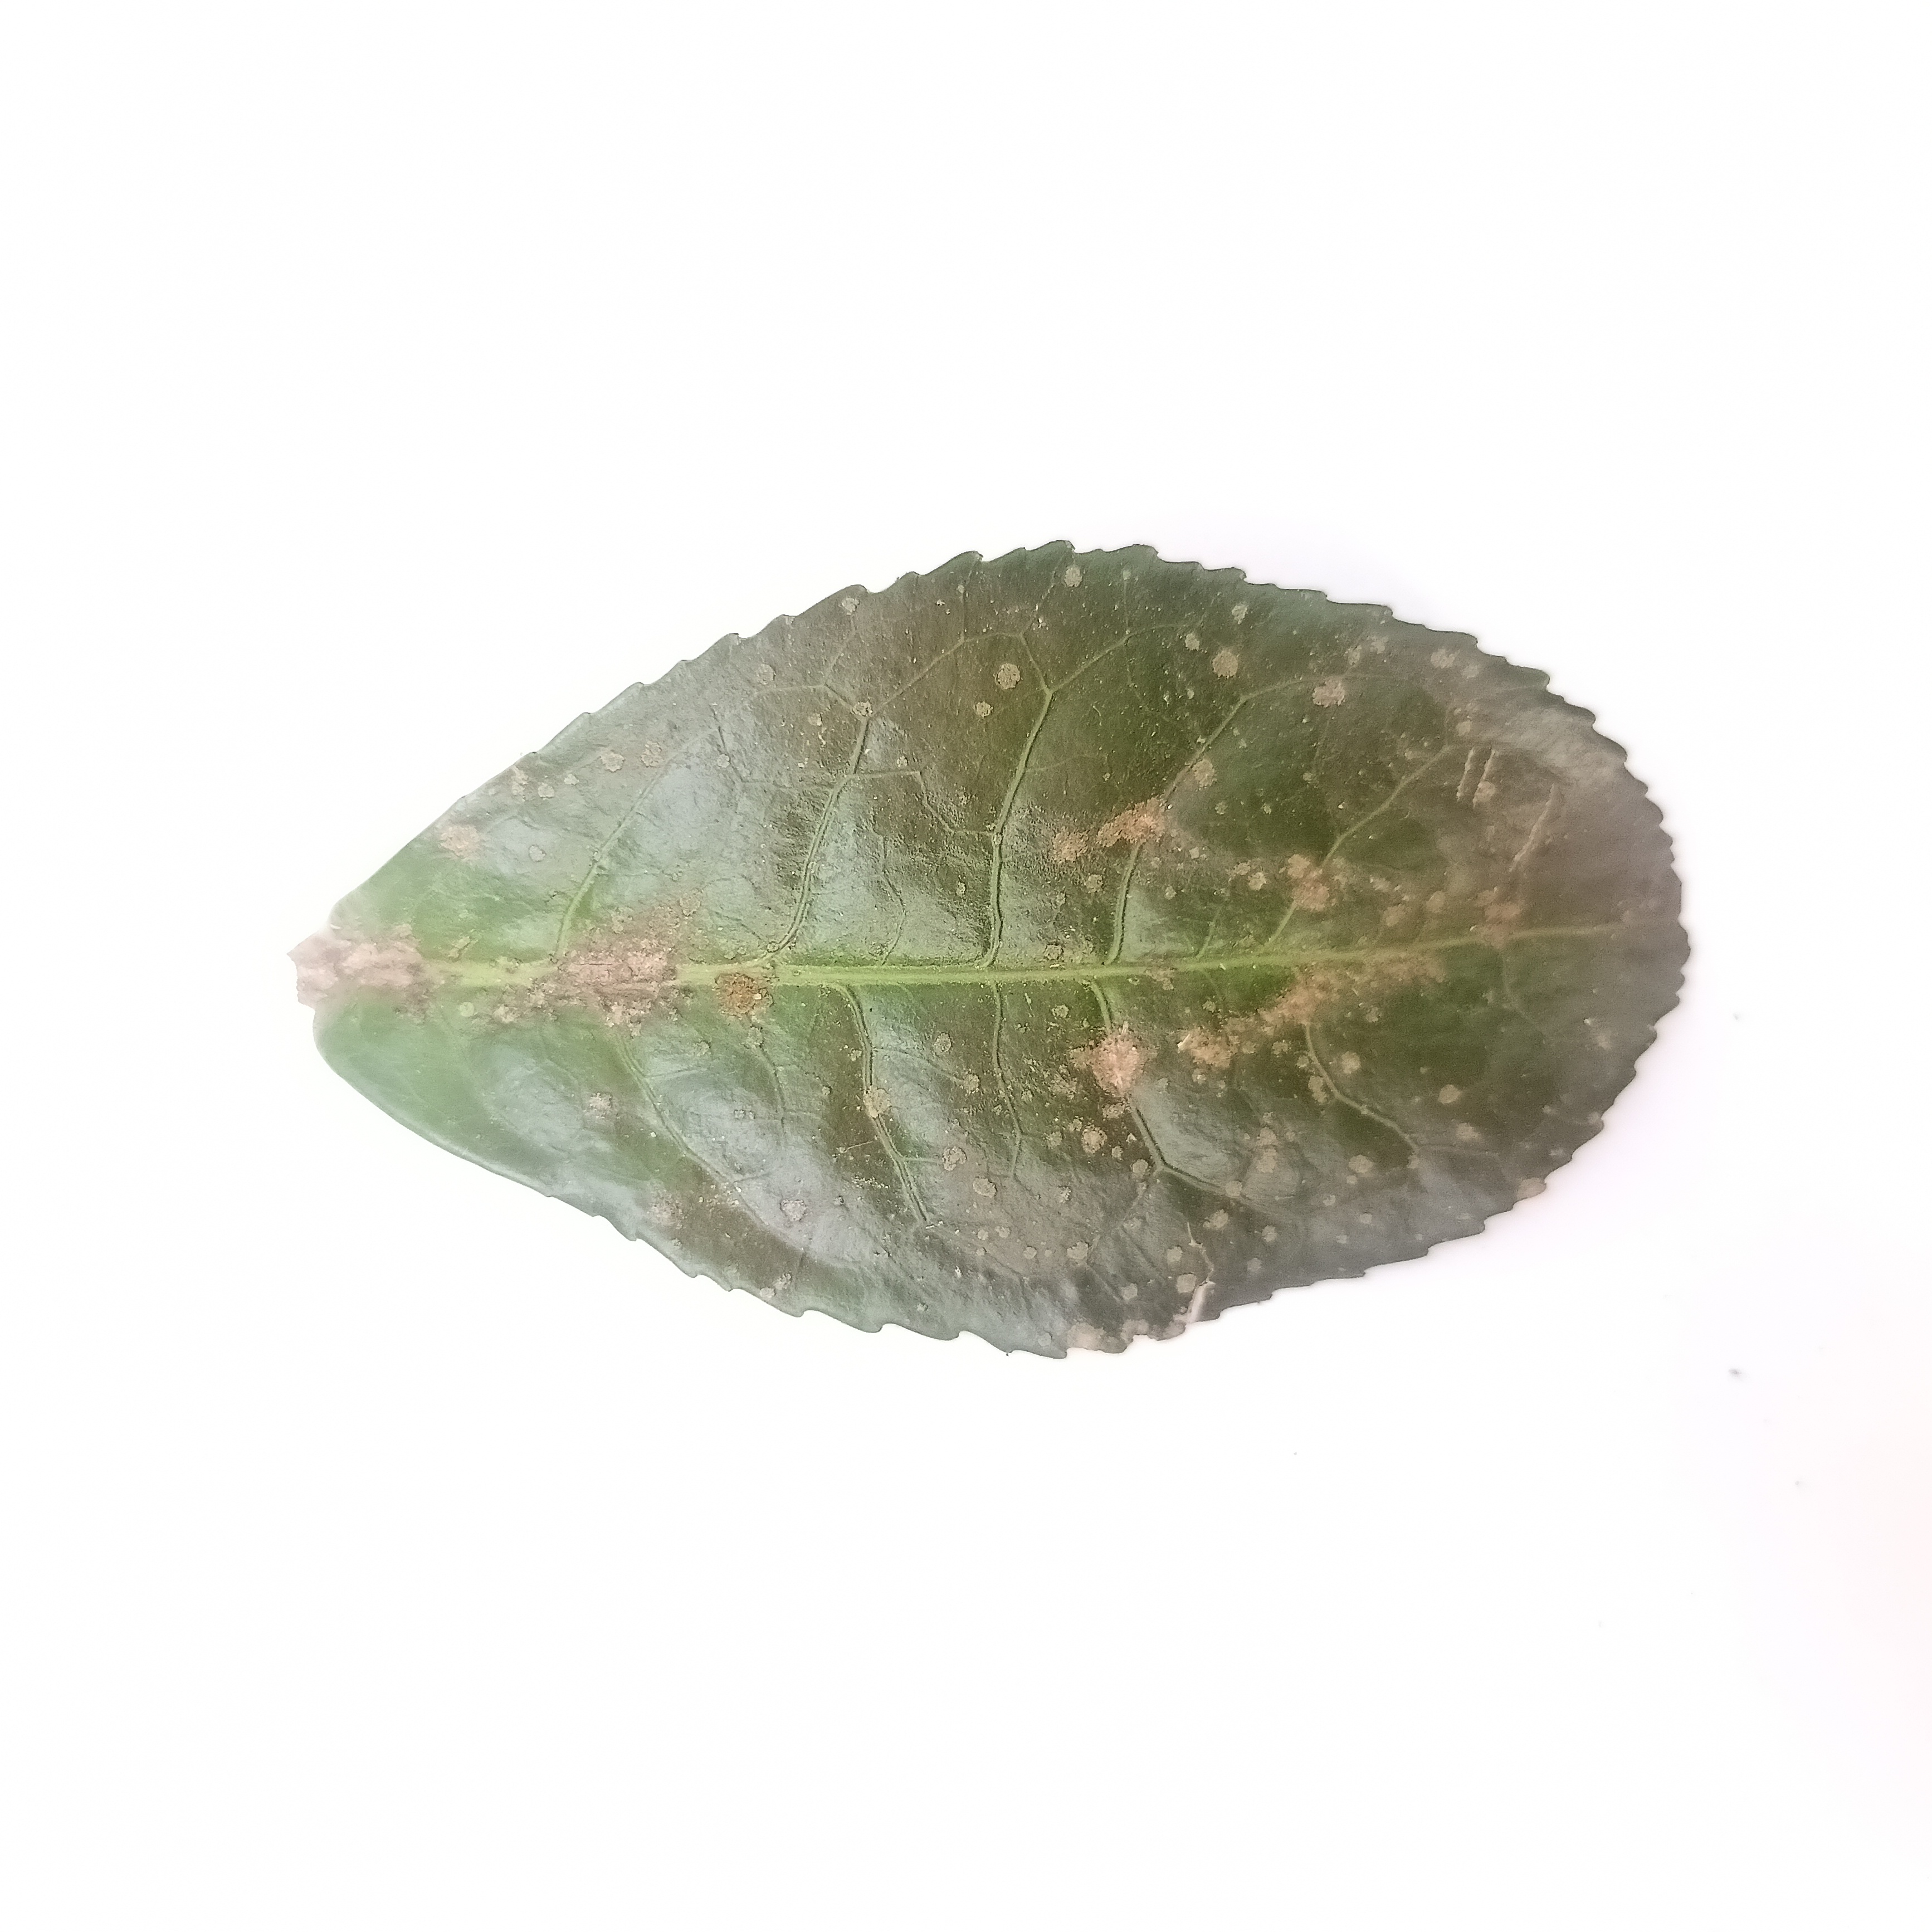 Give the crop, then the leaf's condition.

tea, algal leaf
